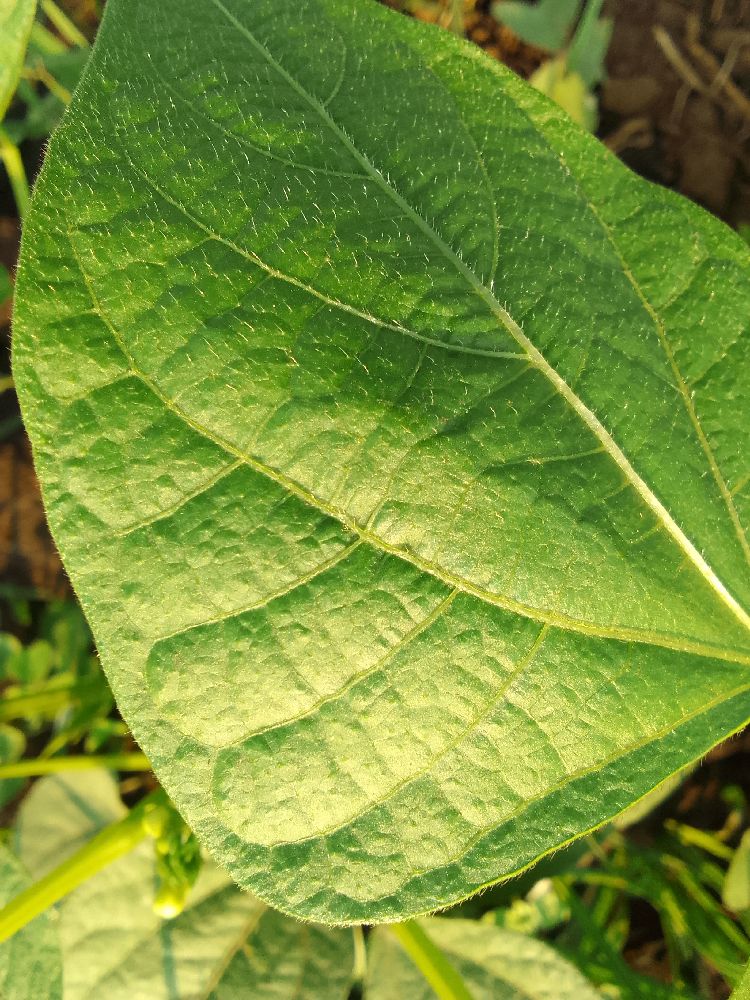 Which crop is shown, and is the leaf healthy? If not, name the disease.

common bean, healthy
